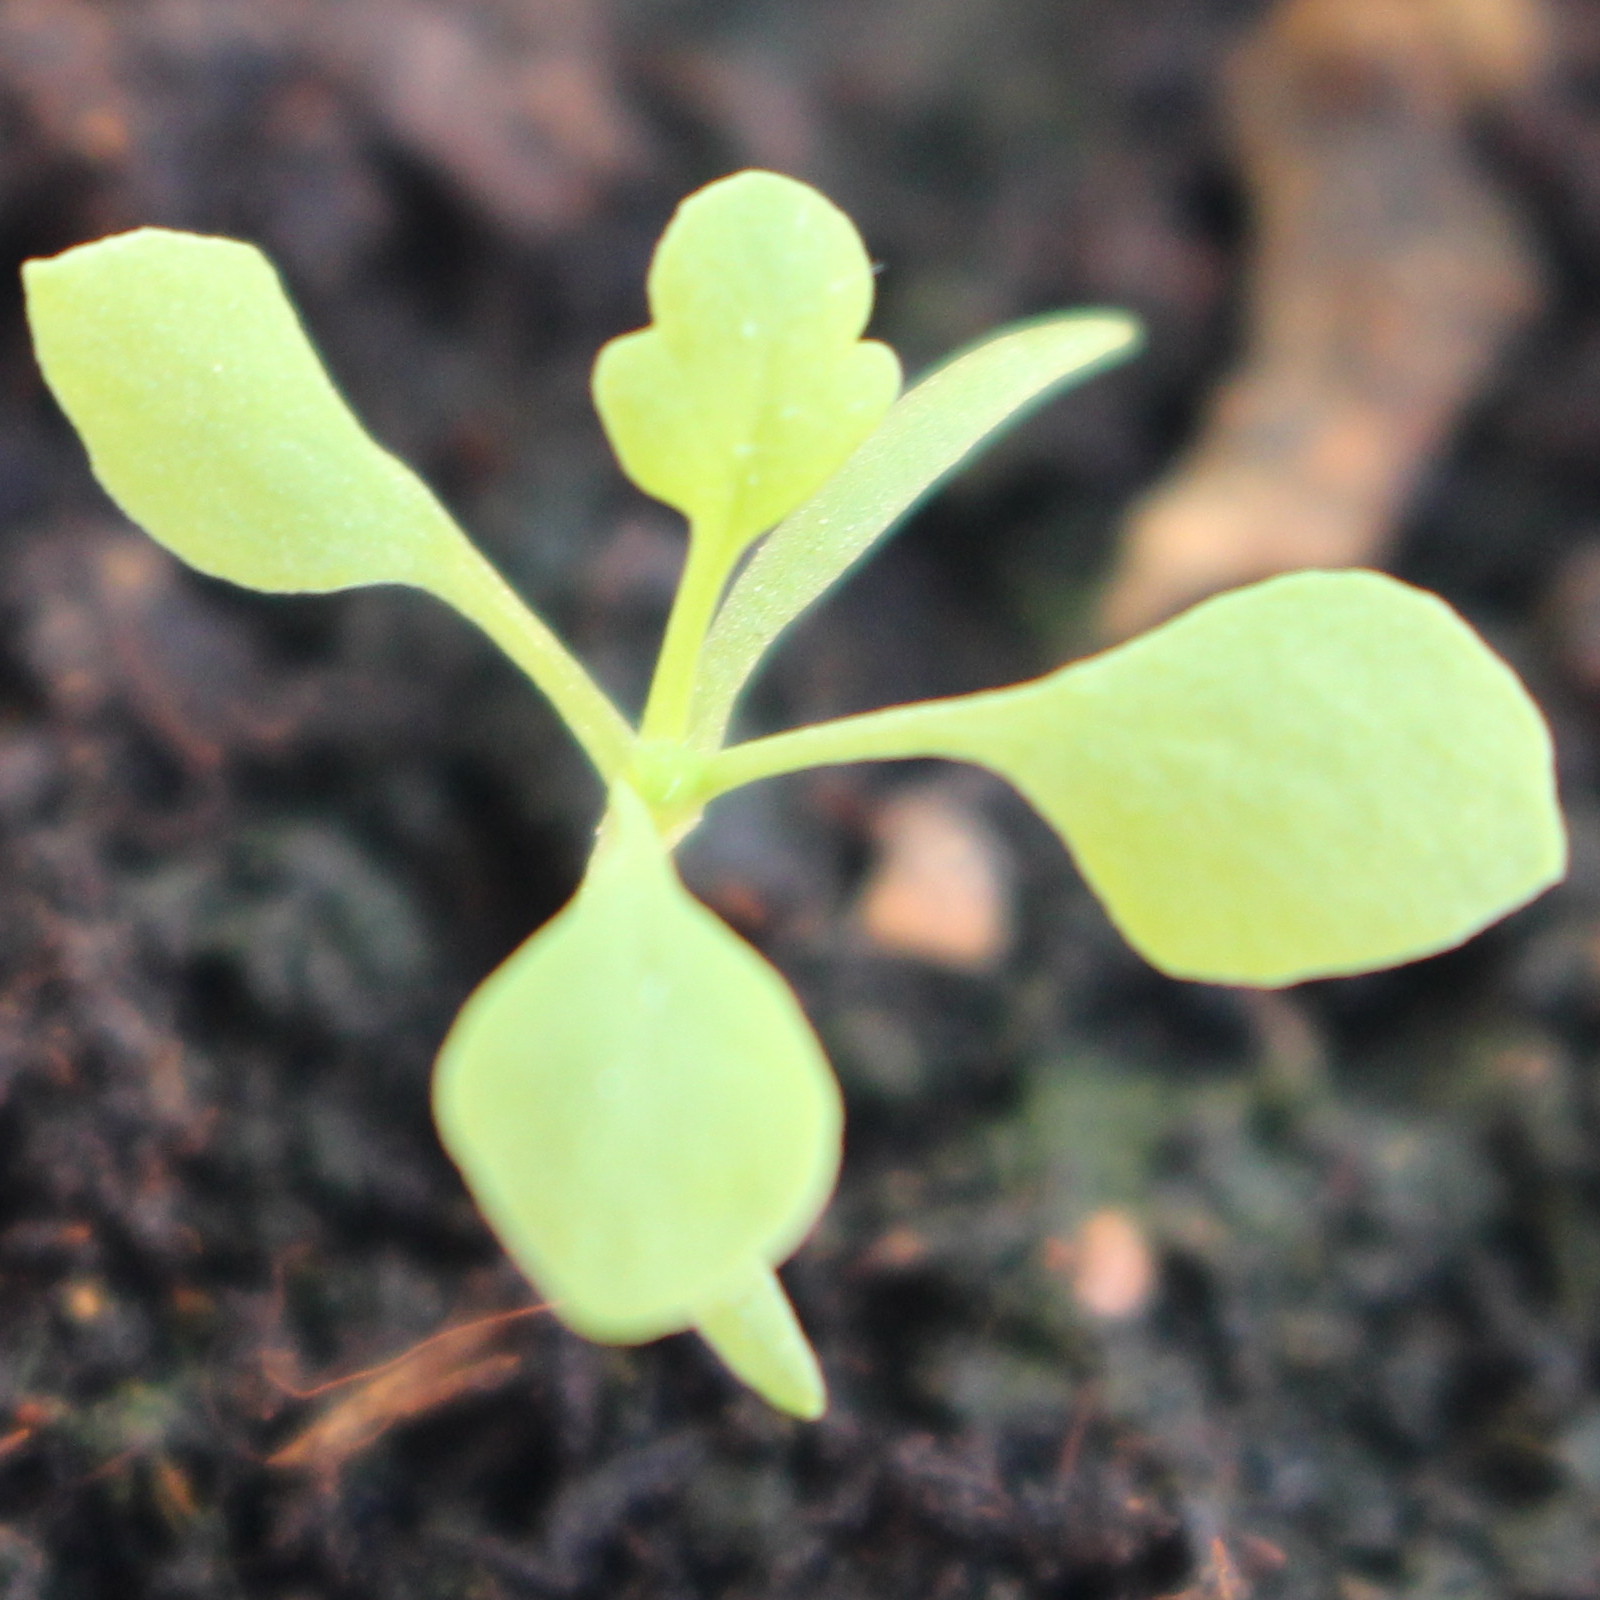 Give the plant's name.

Papaver rhoeas
